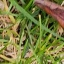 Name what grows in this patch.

grass
